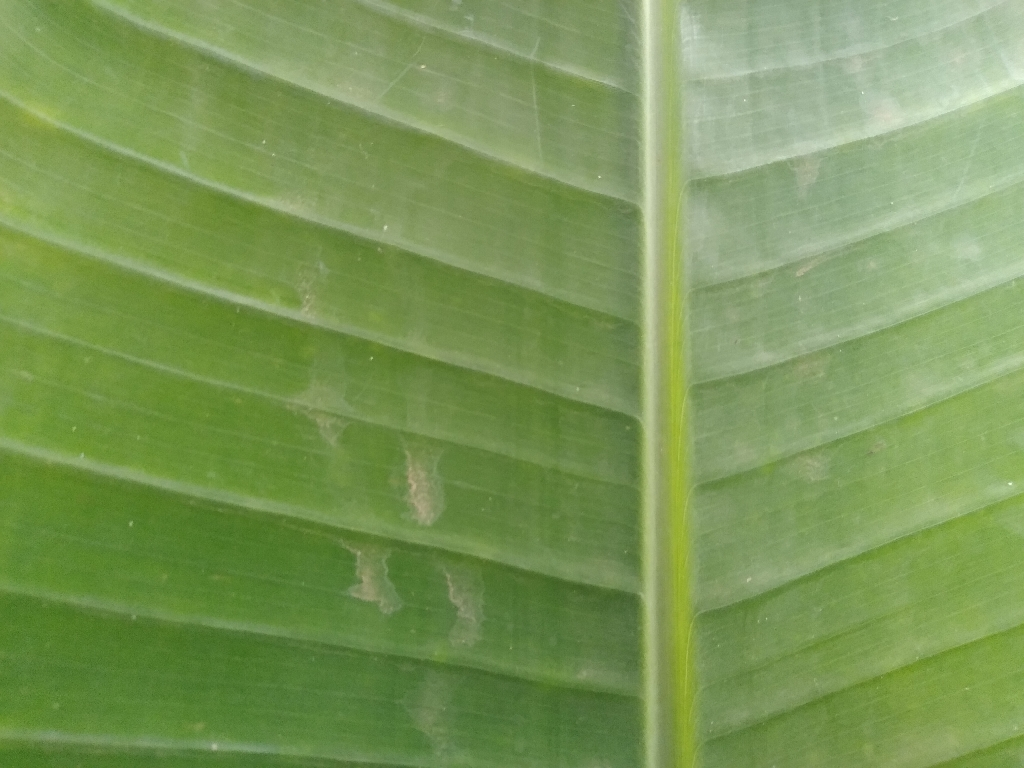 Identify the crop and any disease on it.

banana, healthy
